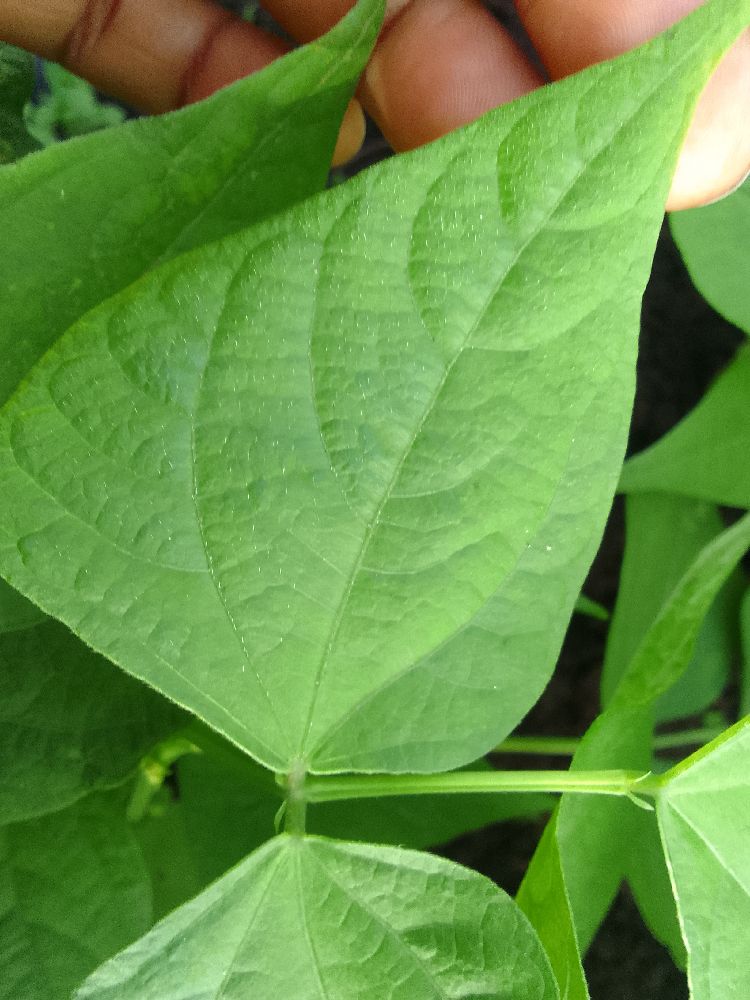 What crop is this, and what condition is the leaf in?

common bean, healthy
